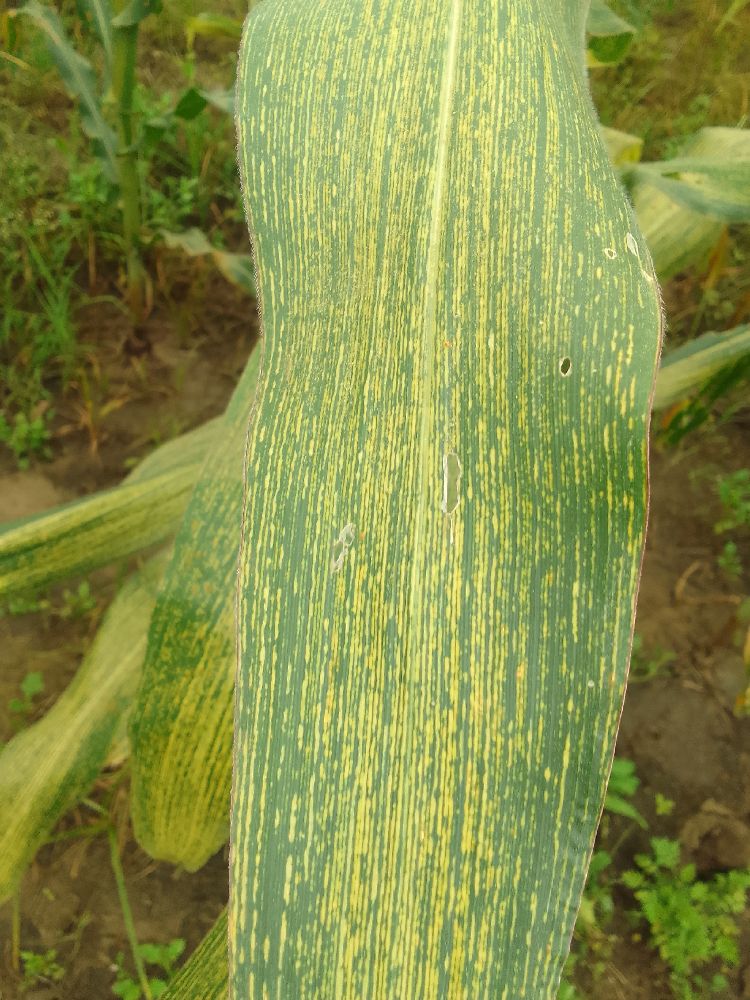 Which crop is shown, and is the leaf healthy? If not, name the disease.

maize, maize streak virus
